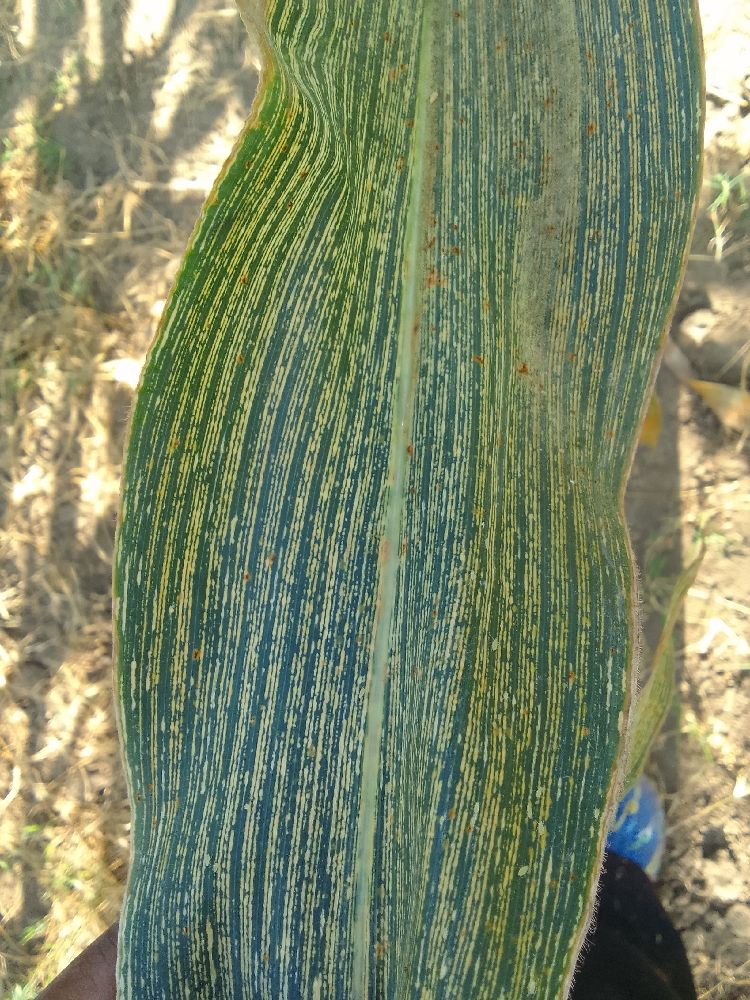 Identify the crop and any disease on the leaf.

maize, maize streak virus
